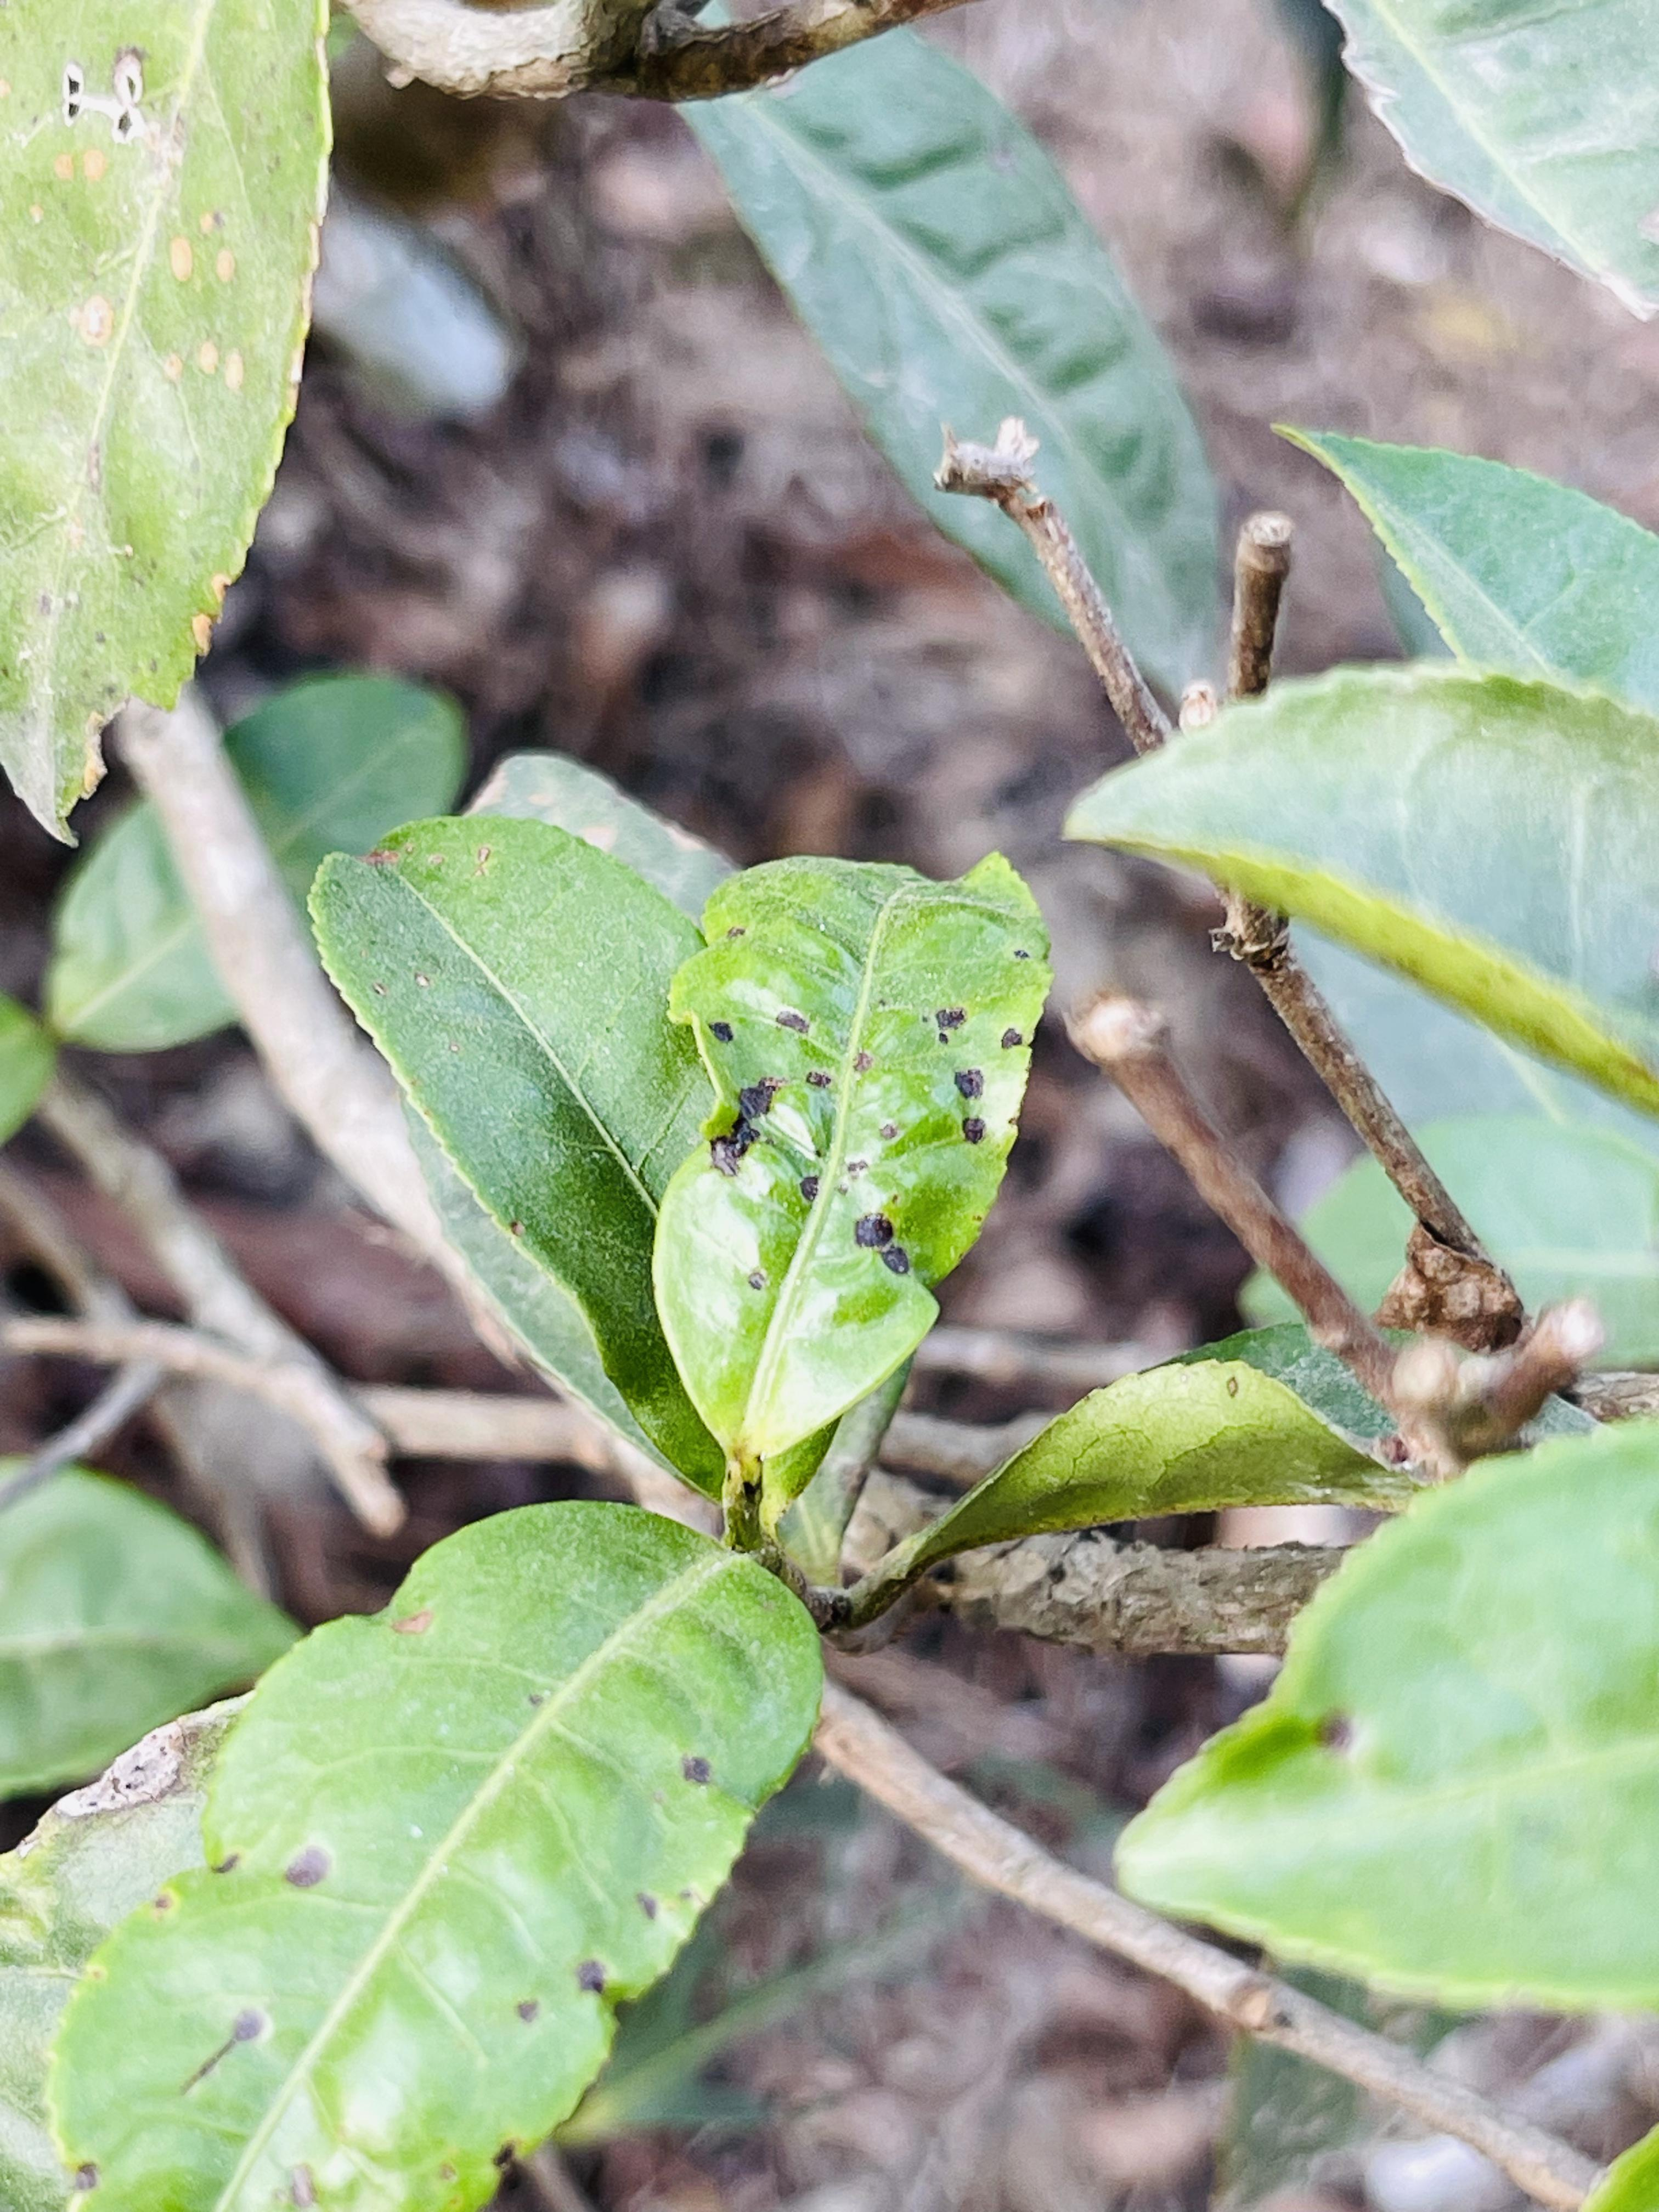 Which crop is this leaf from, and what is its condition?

tea, helopeltis
